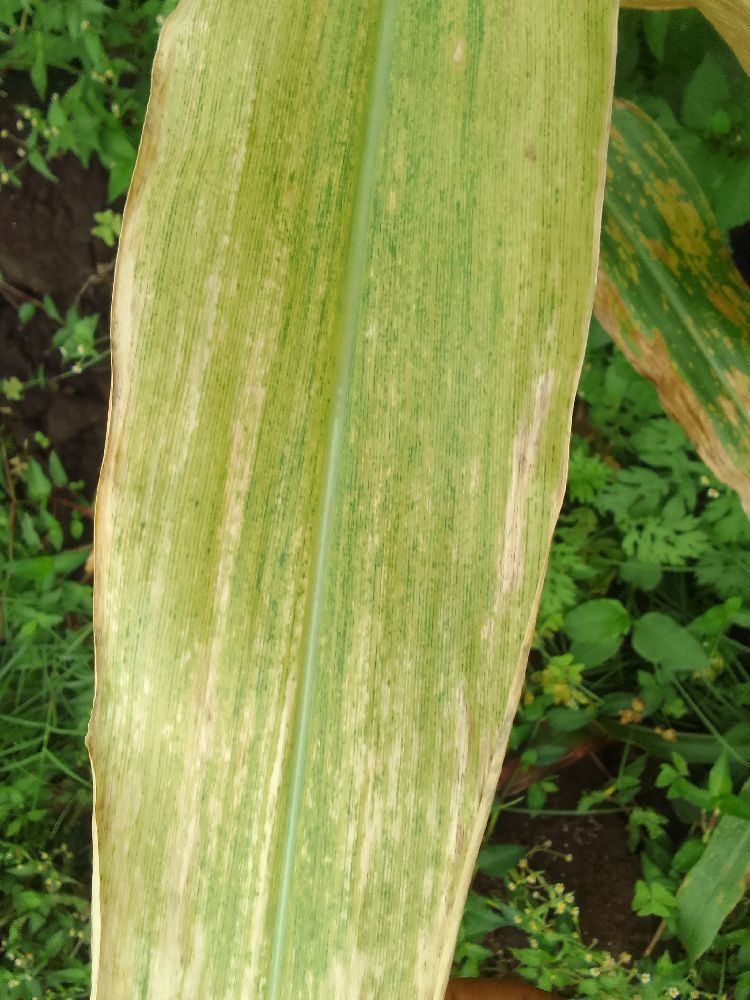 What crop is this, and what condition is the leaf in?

maize, maize lethal necrosis
